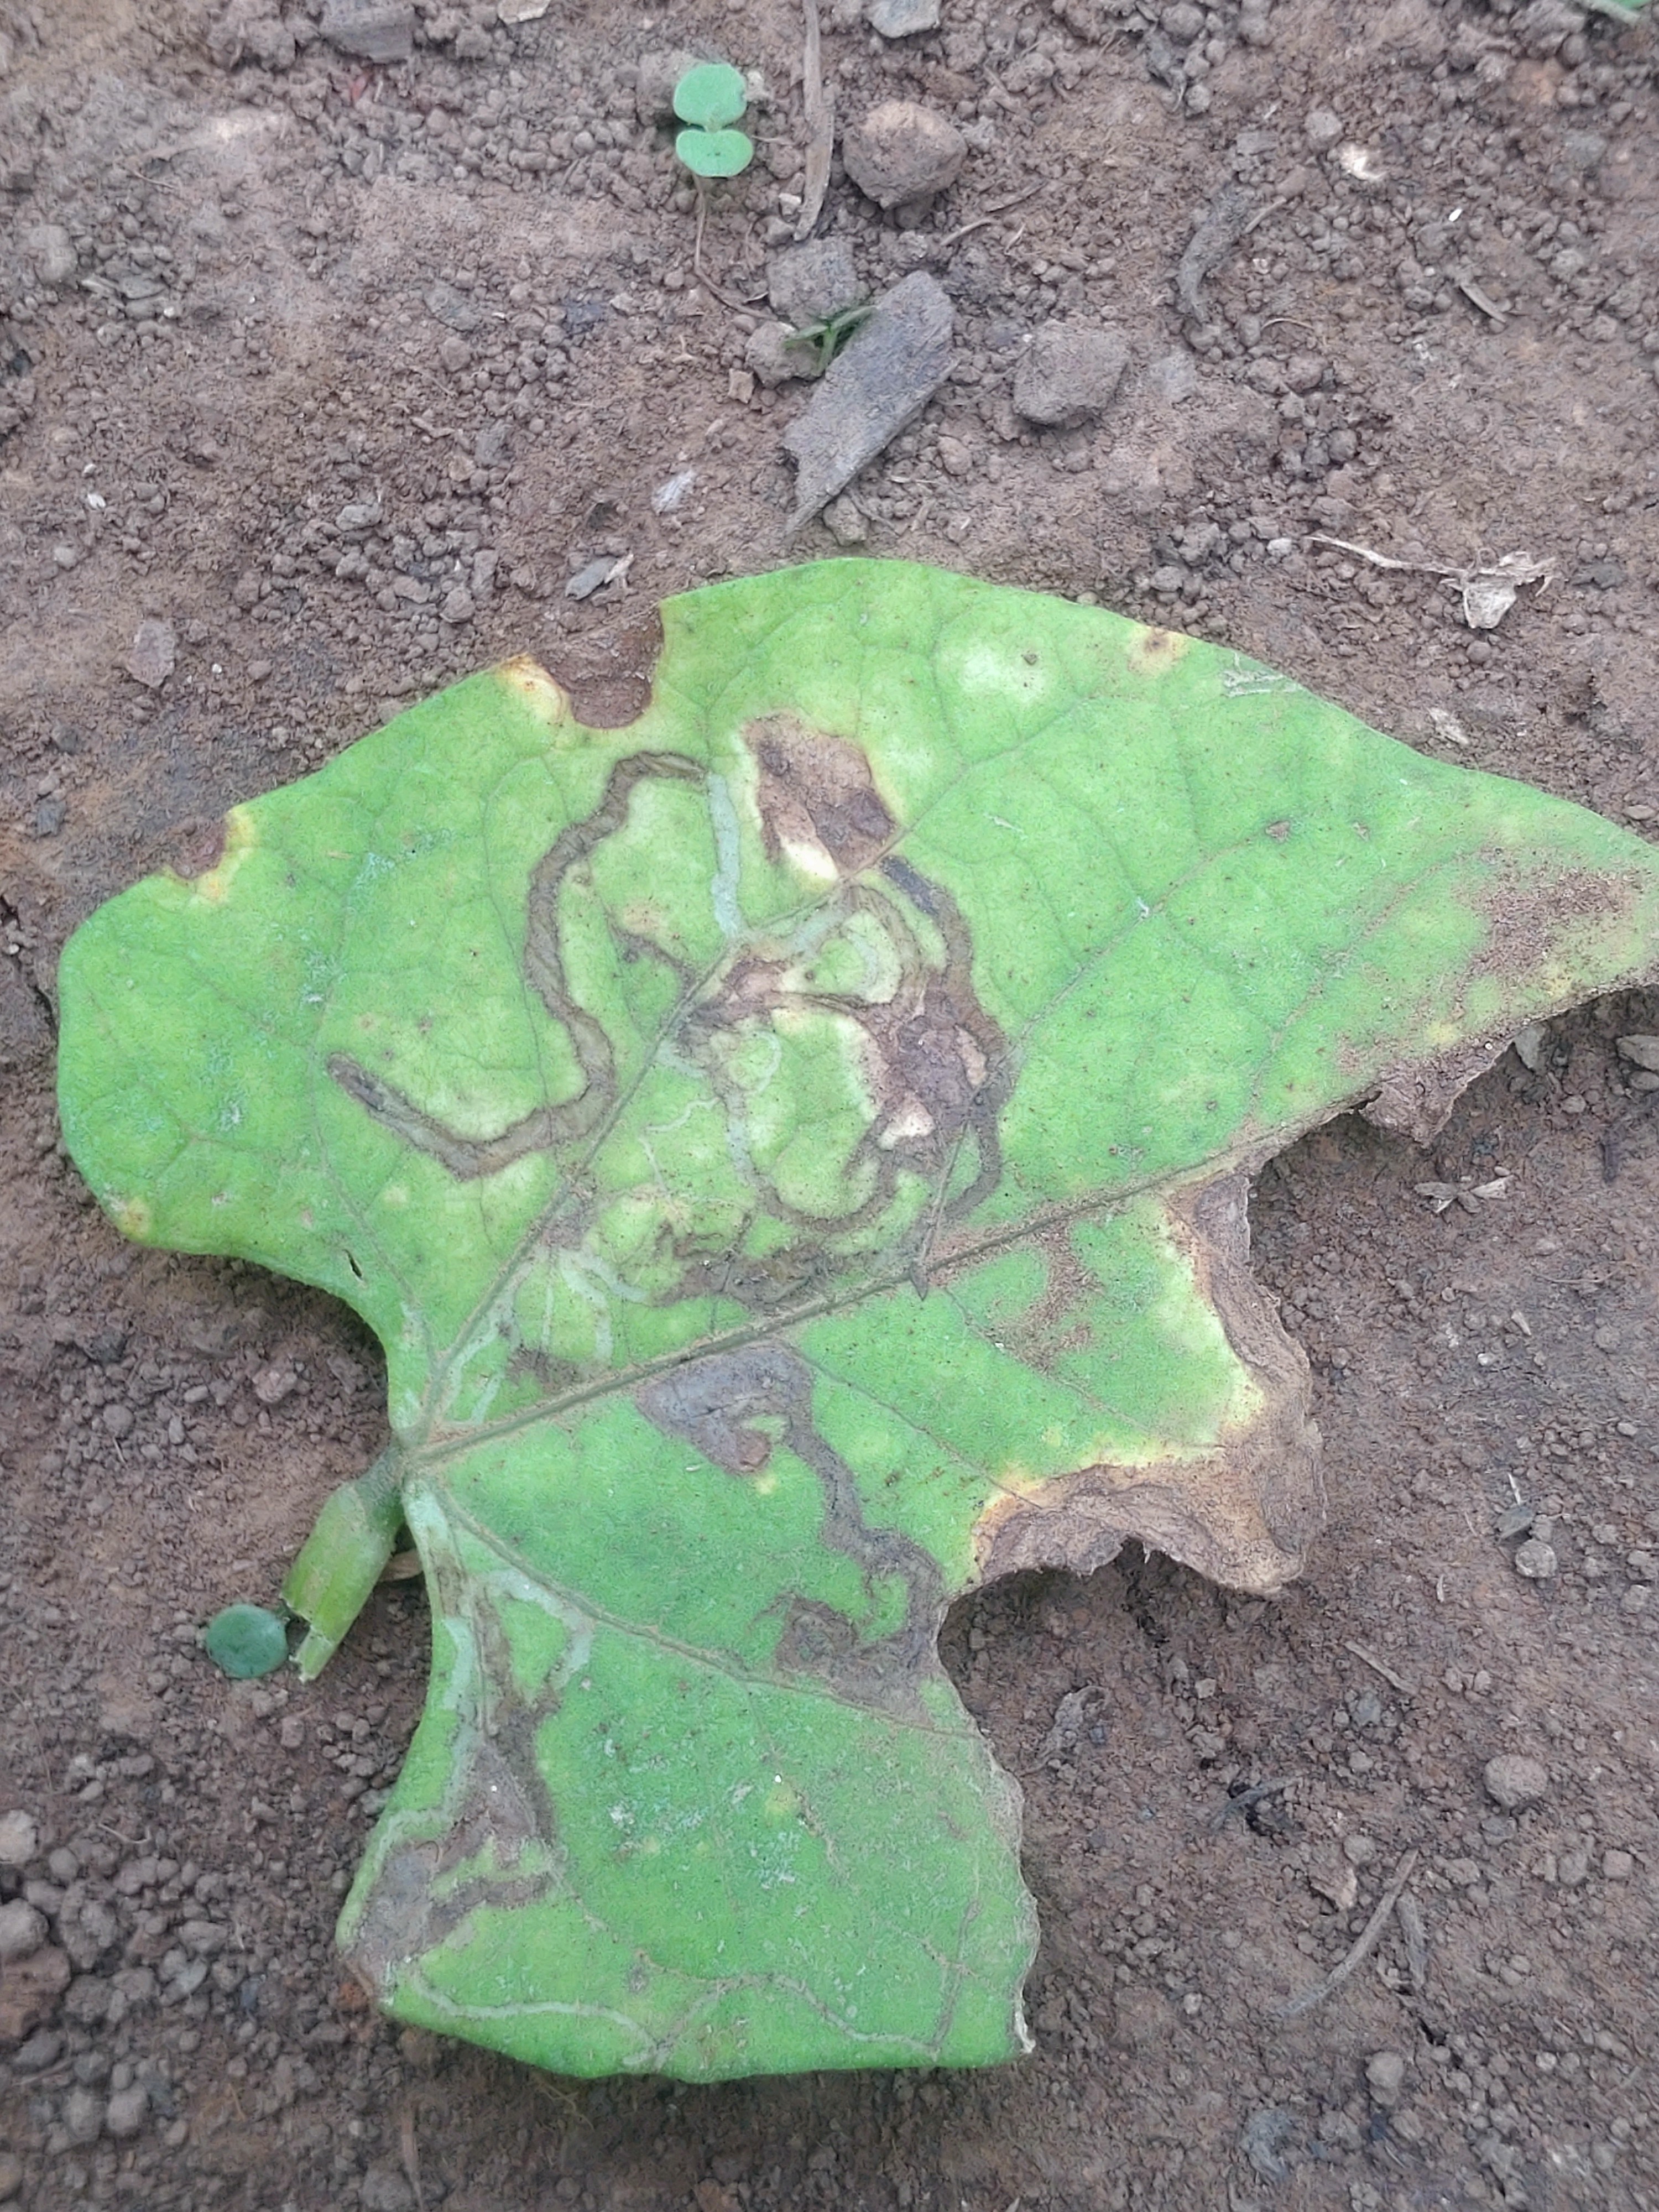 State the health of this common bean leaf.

anthracnose
